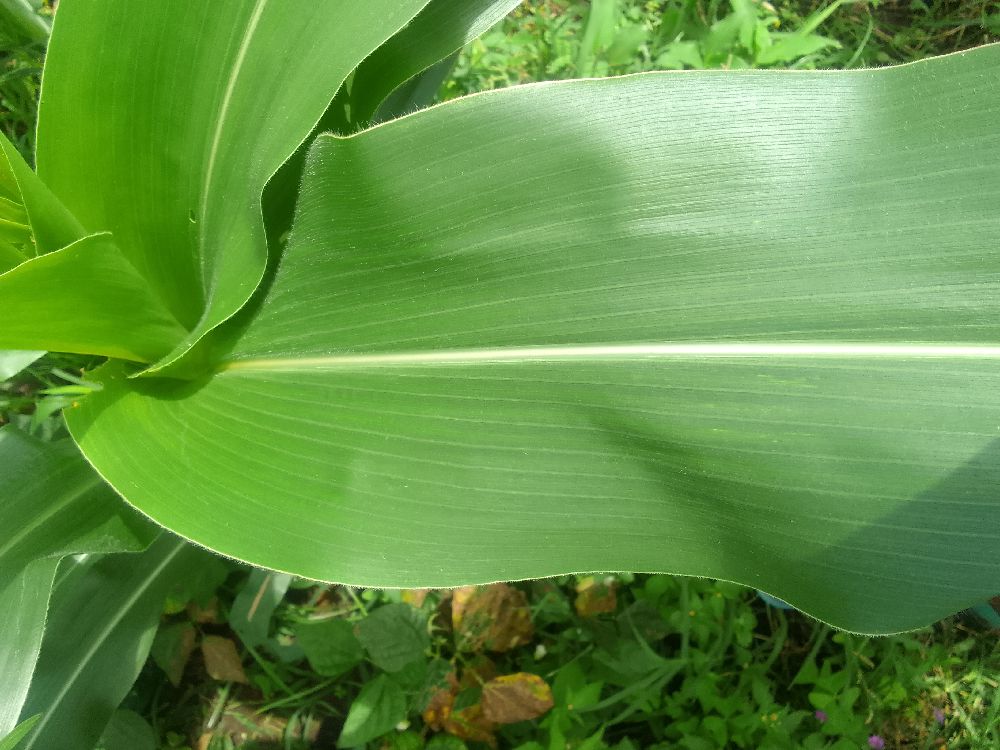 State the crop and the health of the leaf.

maize, healthy
